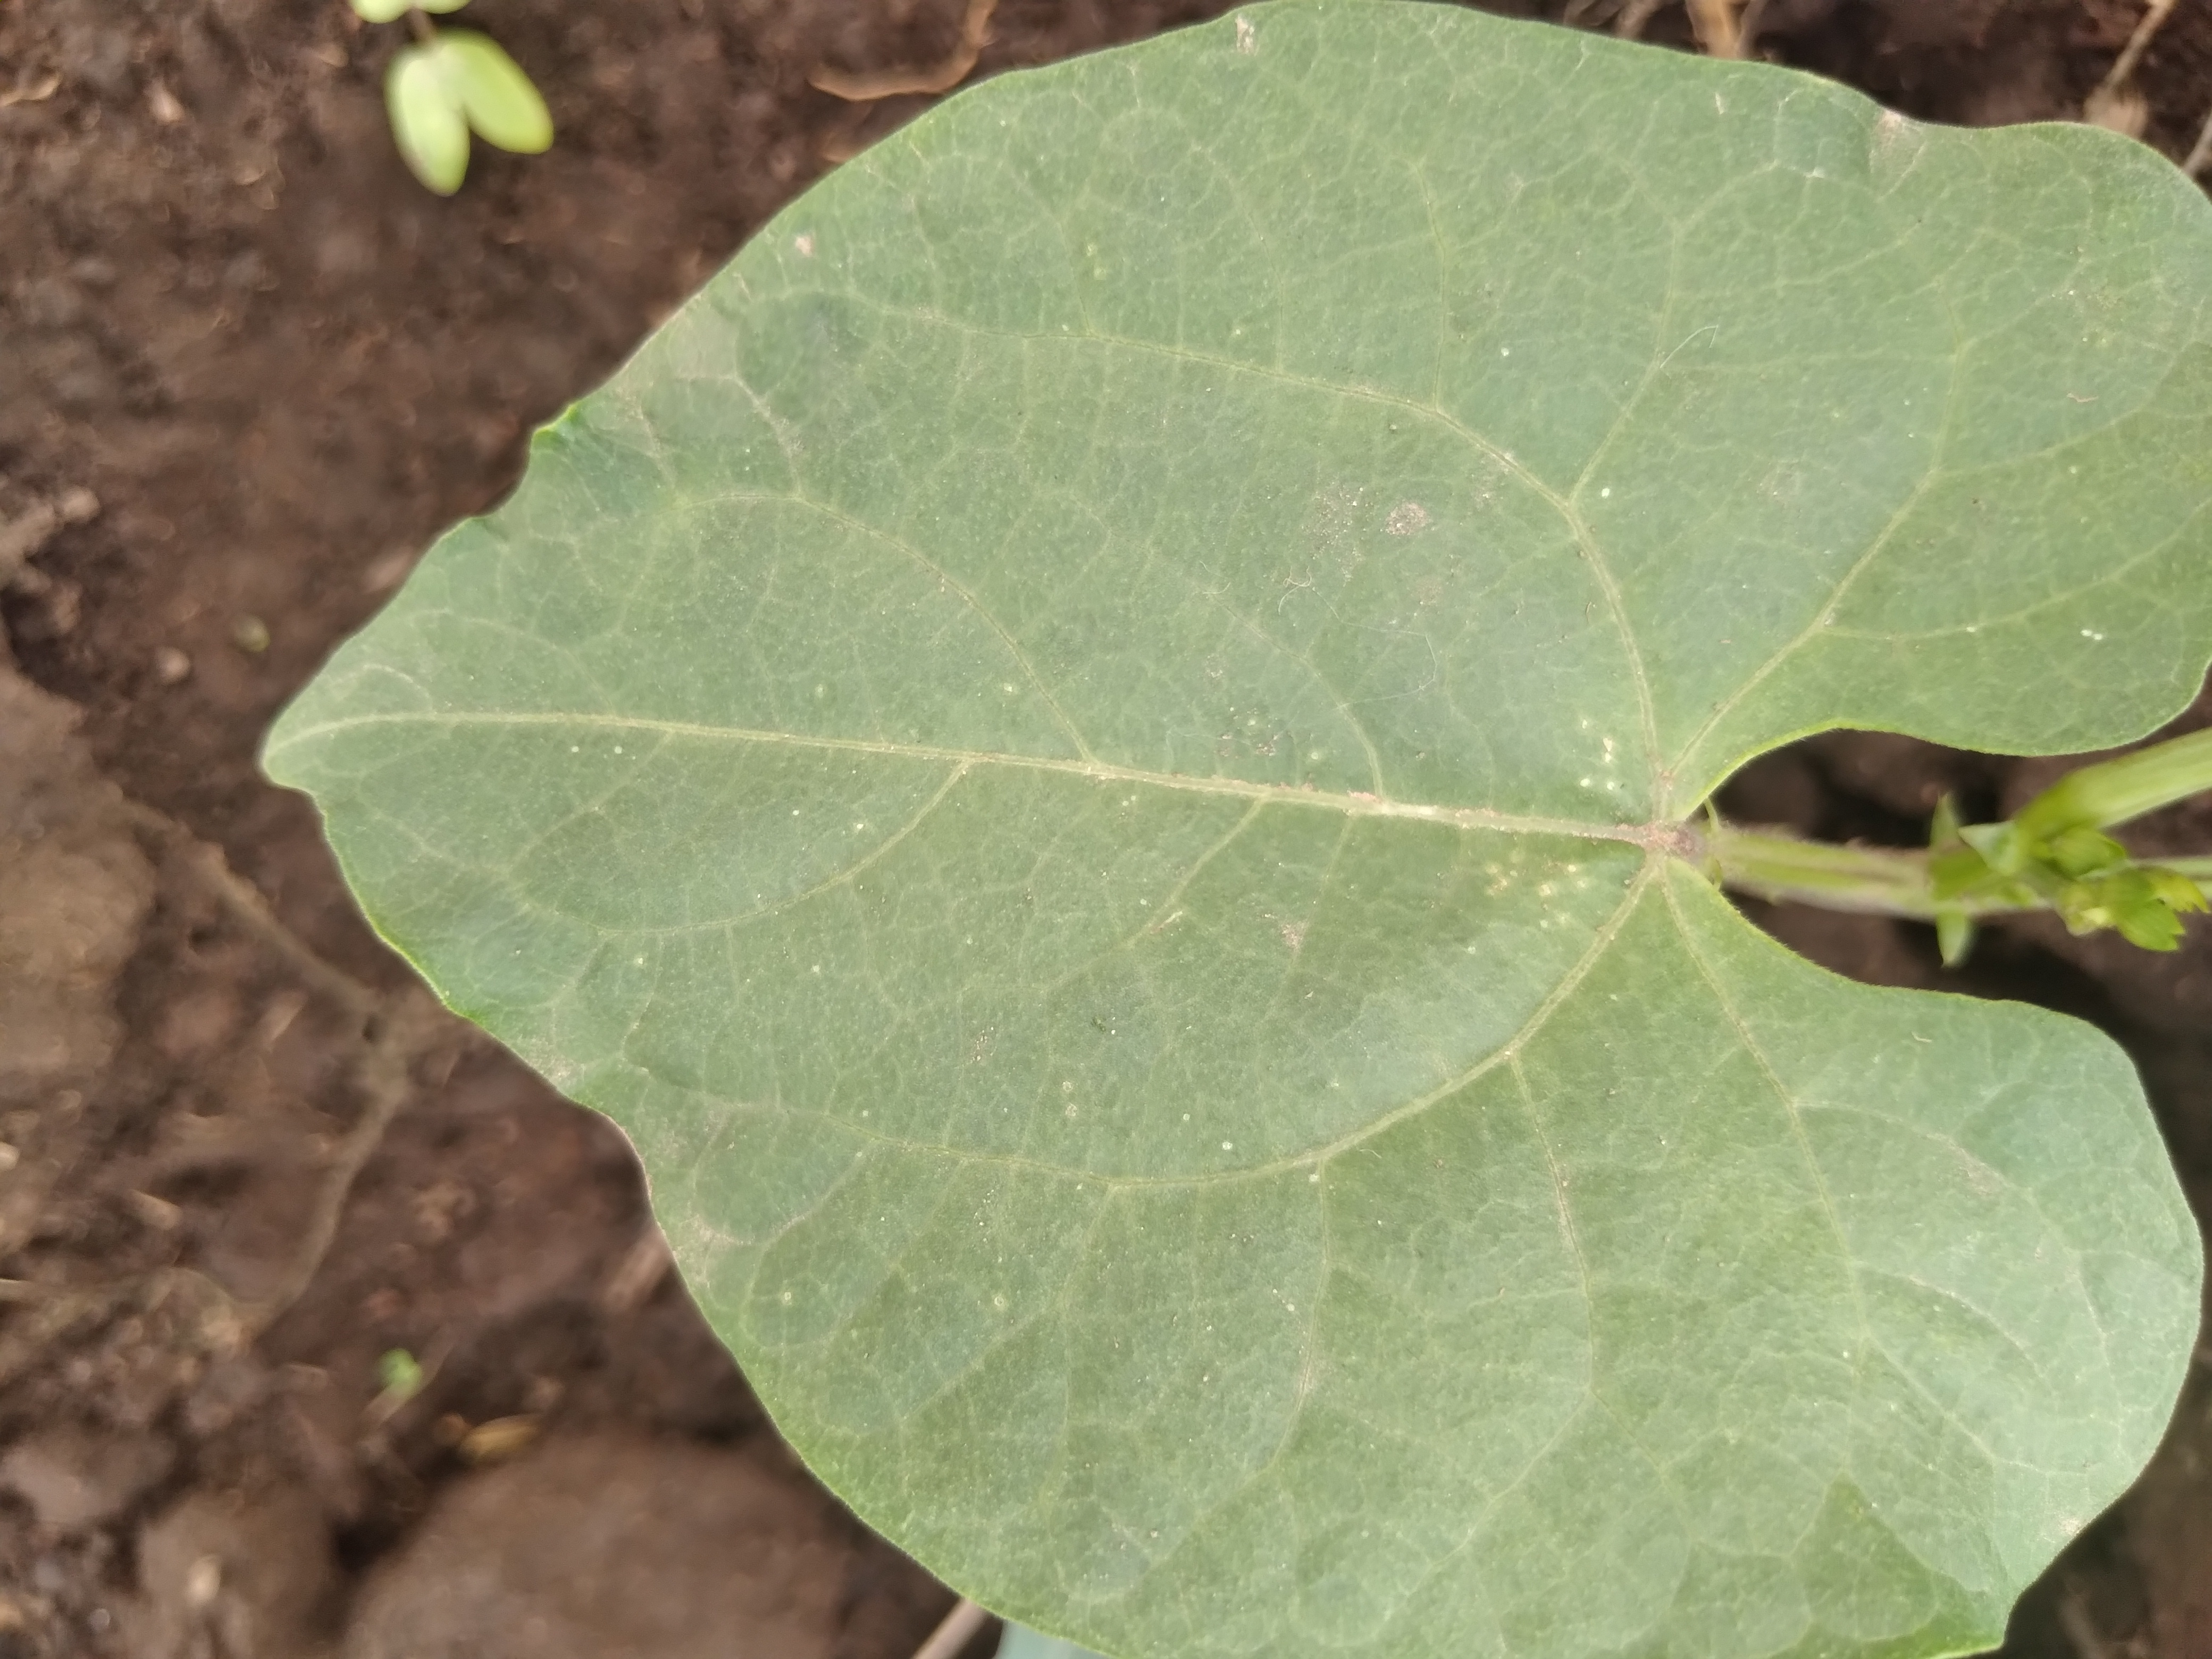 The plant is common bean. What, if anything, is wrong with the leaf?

healthy
